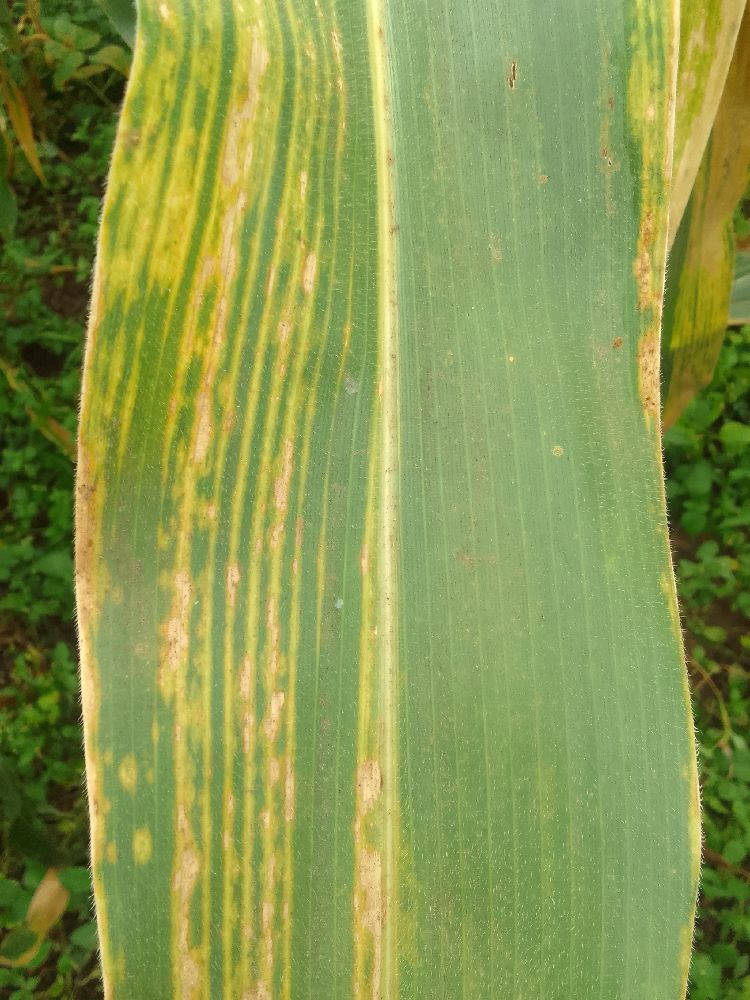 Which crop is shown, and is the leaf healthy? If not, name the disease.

maize, maize lethal necrosis
